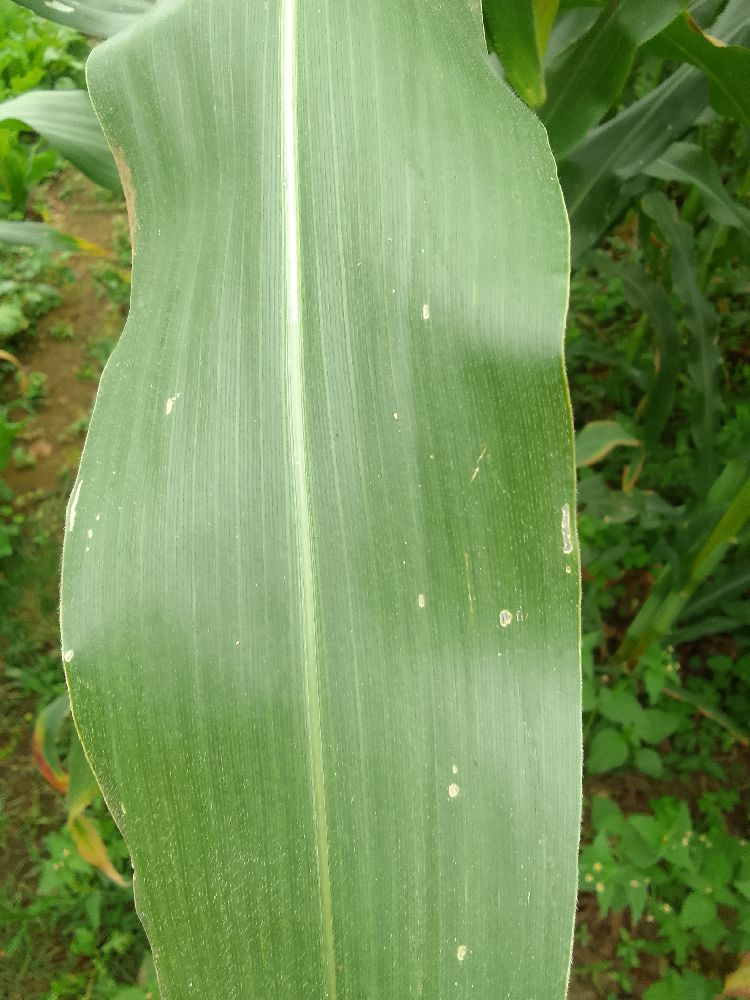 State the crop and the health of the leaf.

maize, healthy
